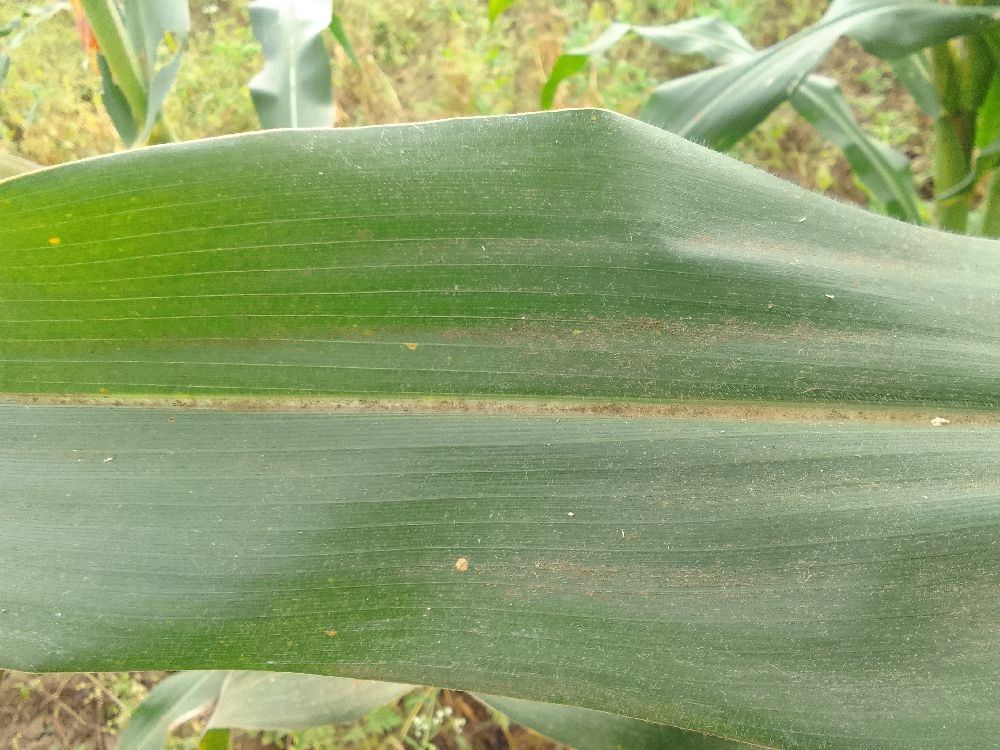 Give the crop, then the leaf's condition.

maize, healthy
